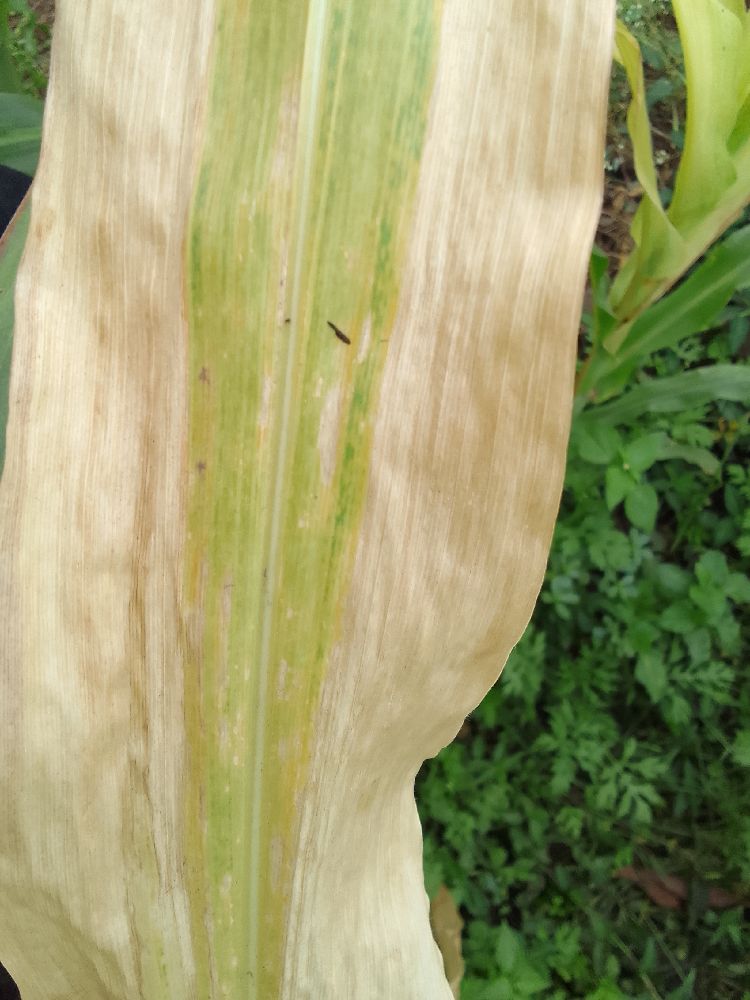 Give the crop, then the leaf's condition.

maize, maize lethal necrosis
